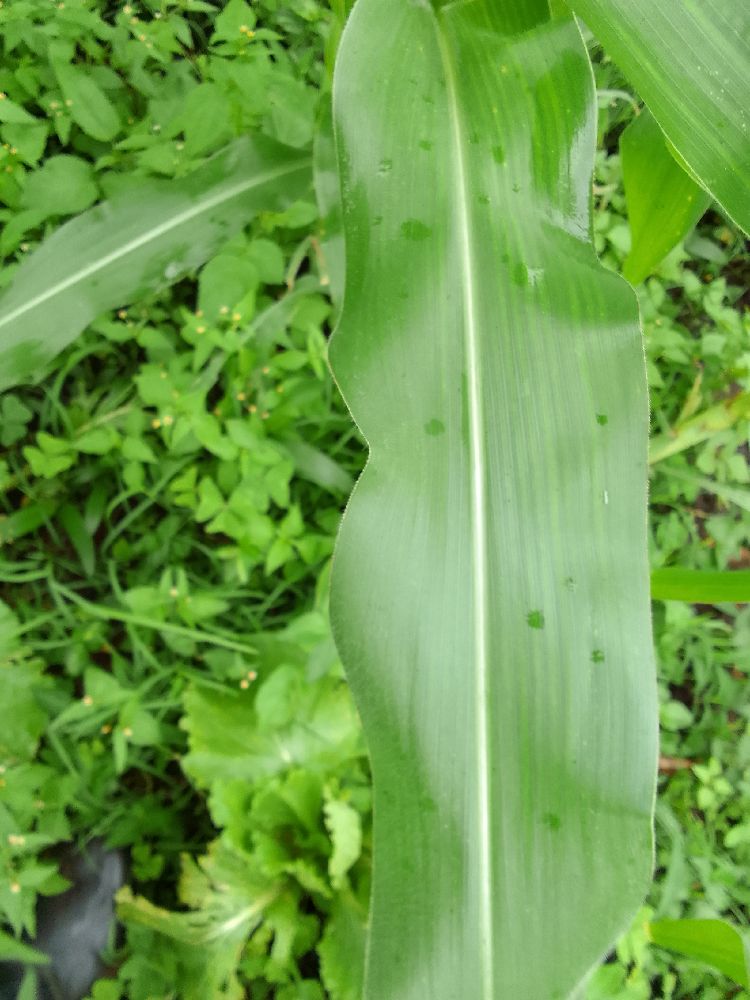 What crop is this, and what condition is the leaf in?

maize, healthy
